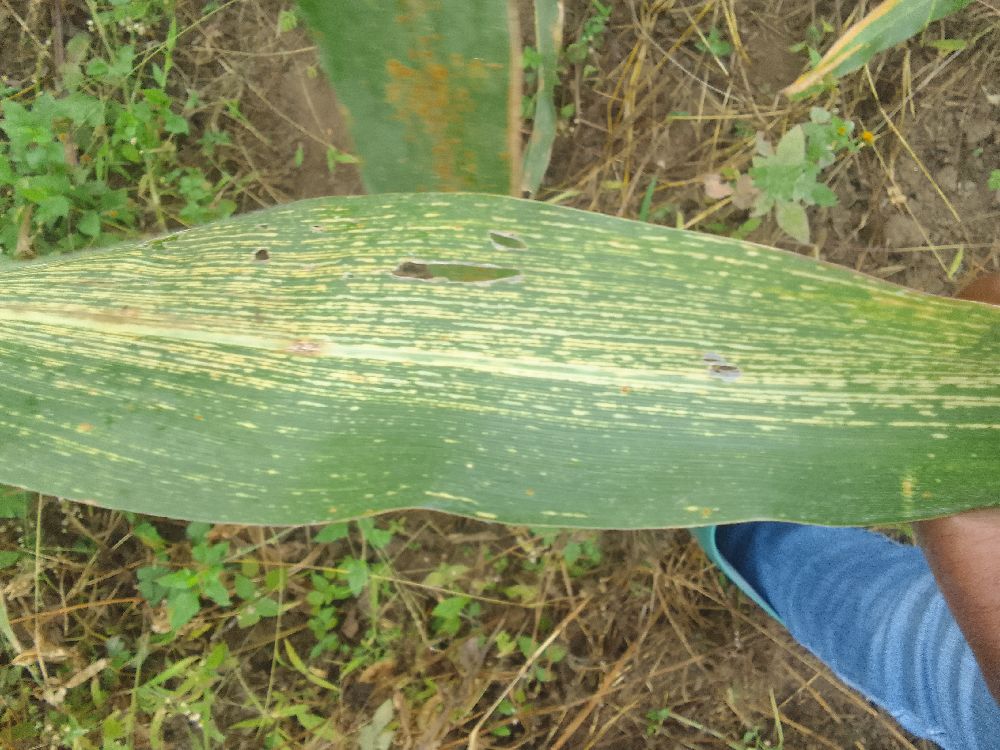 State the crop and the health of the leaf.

maize, maize streak virus
